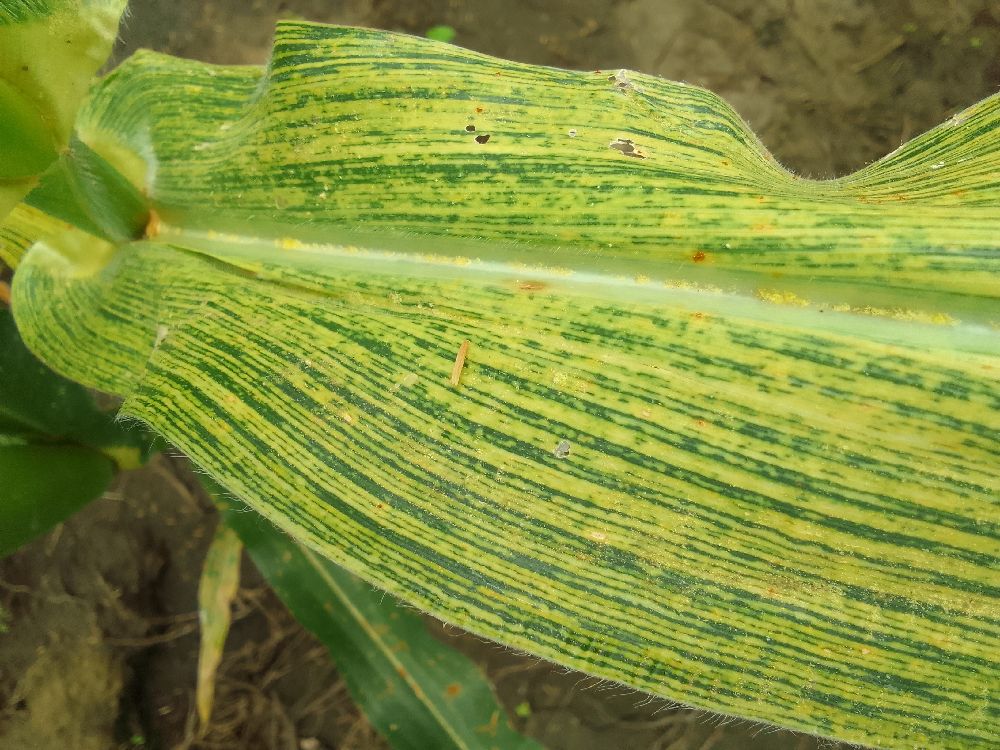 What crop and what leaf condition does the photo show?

maize, maize streak virus
